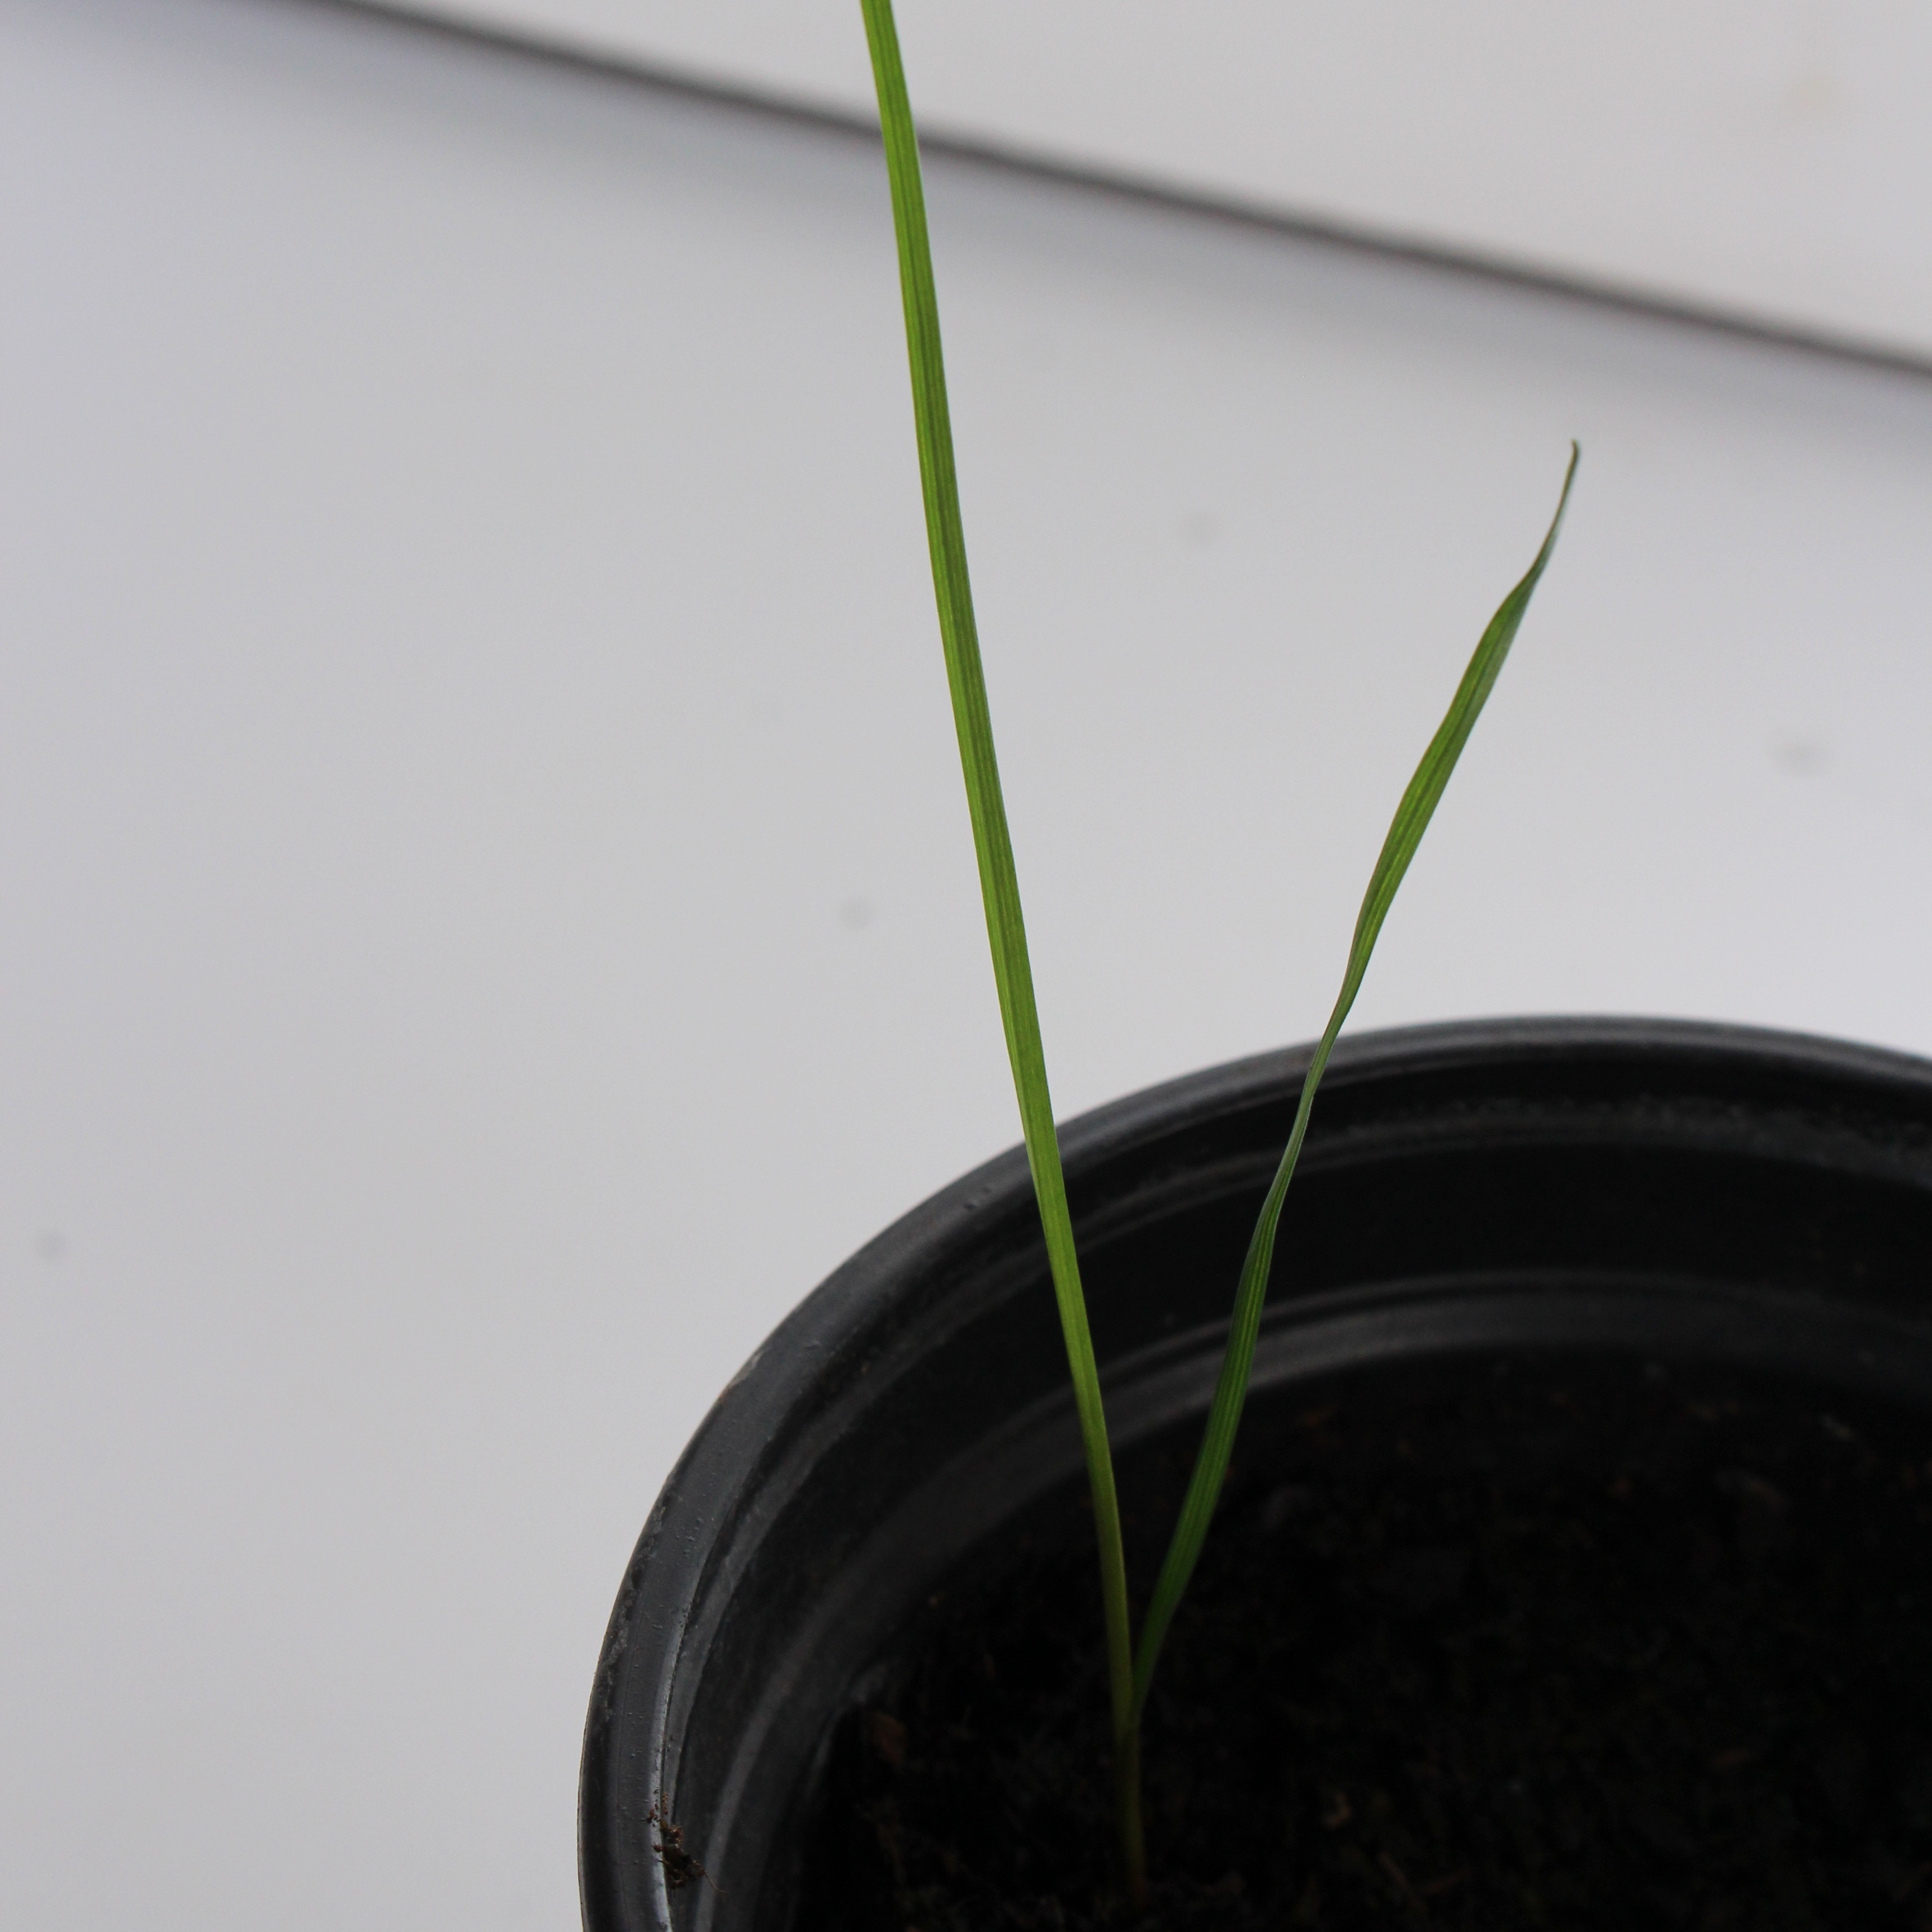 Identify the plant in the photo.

Lolium multiflorum
